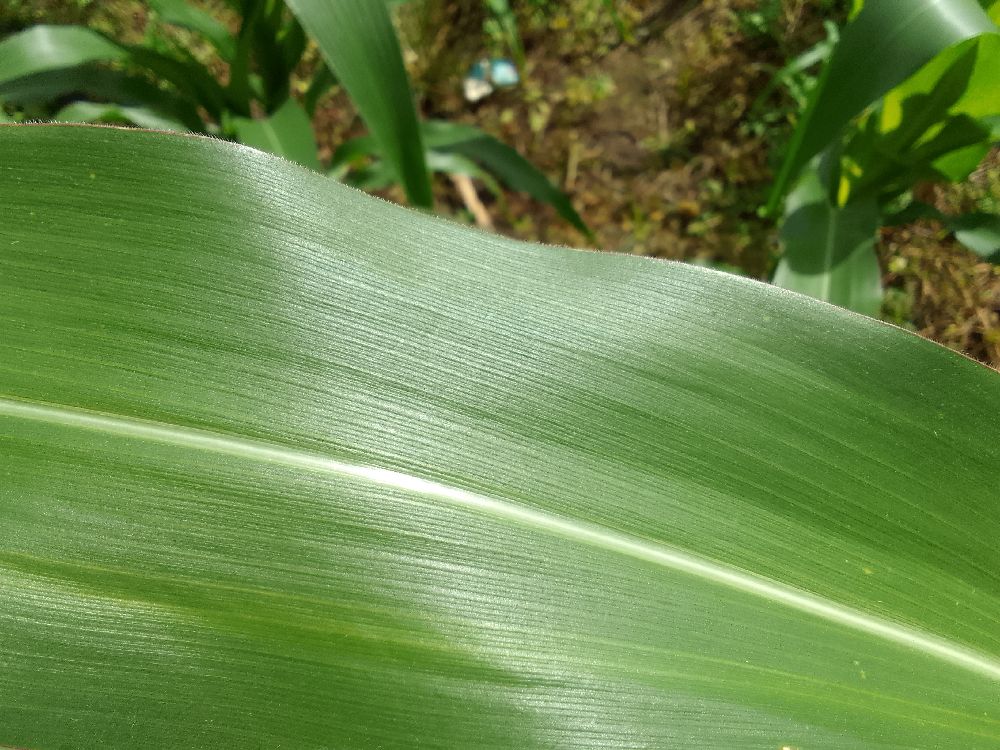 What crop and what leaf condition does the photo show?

maize, healthy
